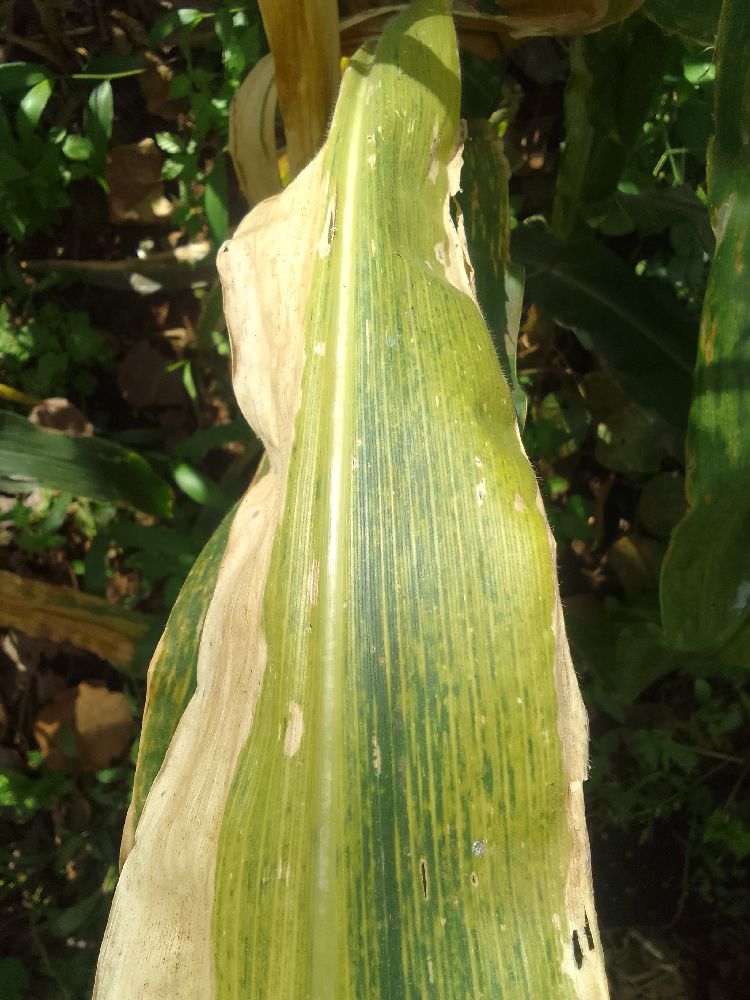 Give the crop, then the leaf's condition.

maize, maize lethal necrosis
